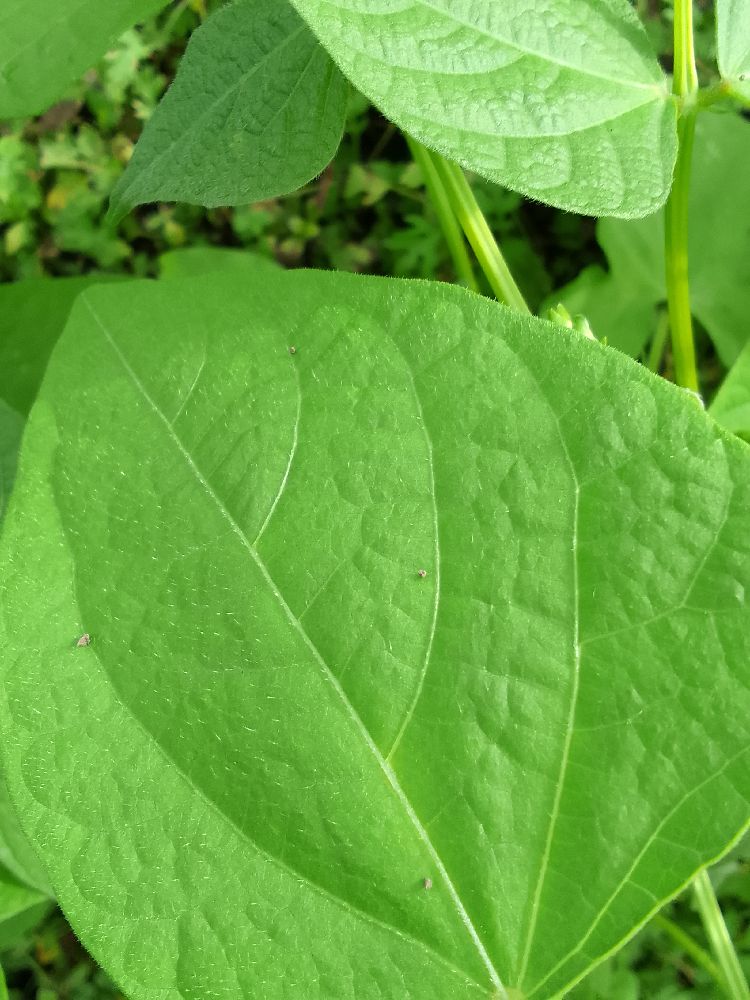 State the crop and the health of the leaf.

common bean, healthy
